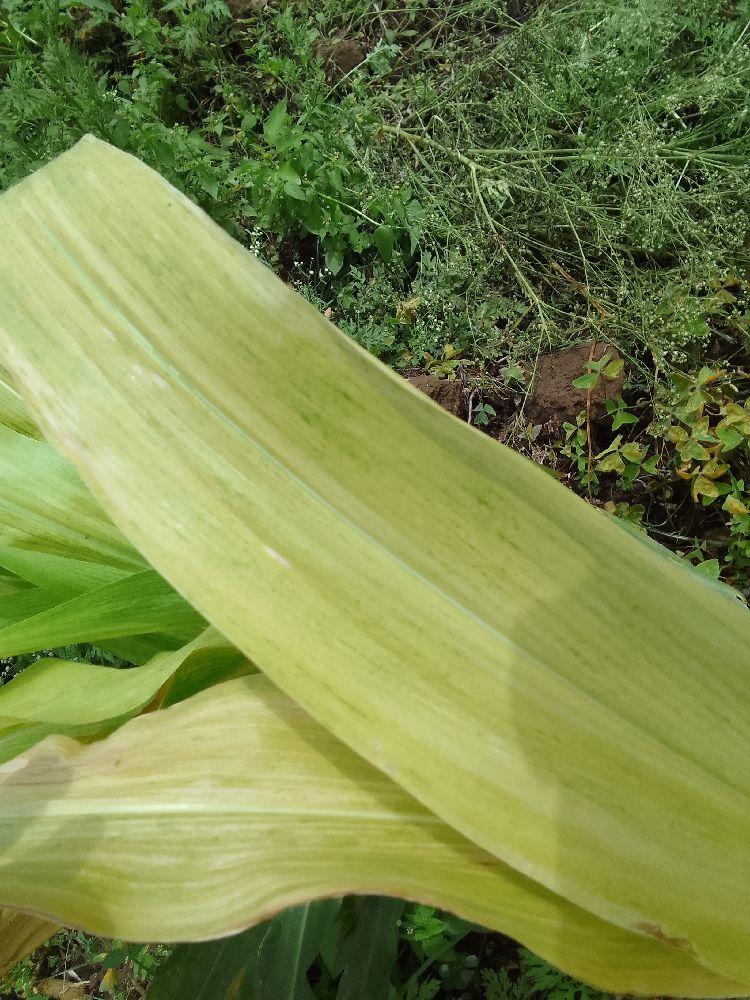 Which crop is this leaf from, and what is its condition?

maize, maize lethal necrosis
